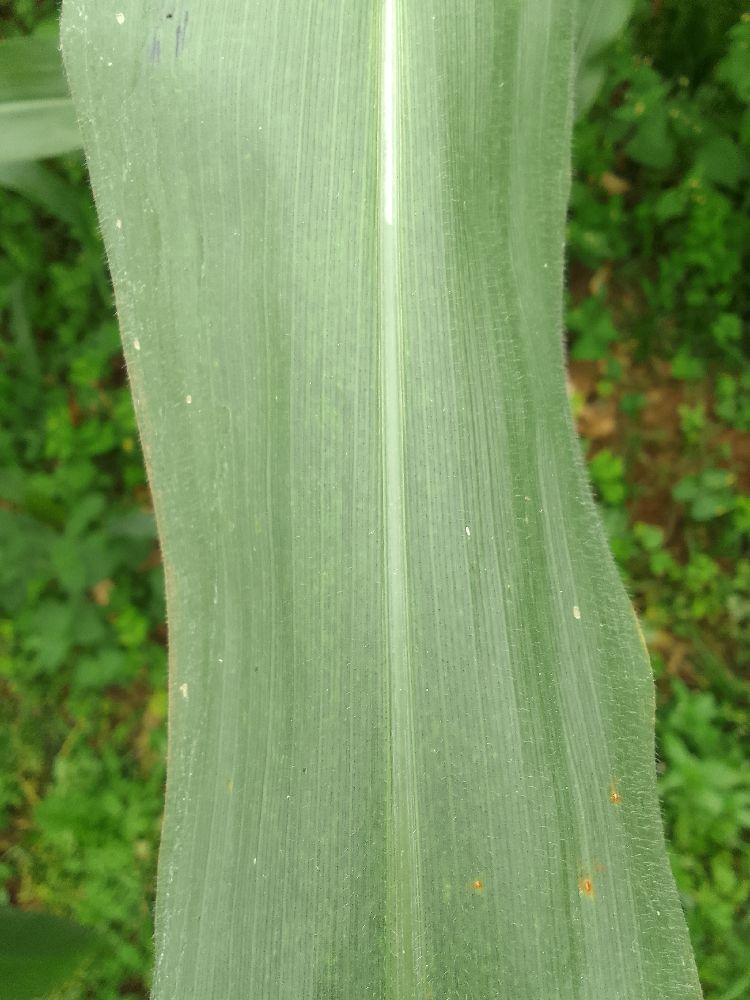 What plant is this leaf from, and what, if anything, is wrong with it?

maize, healthy
